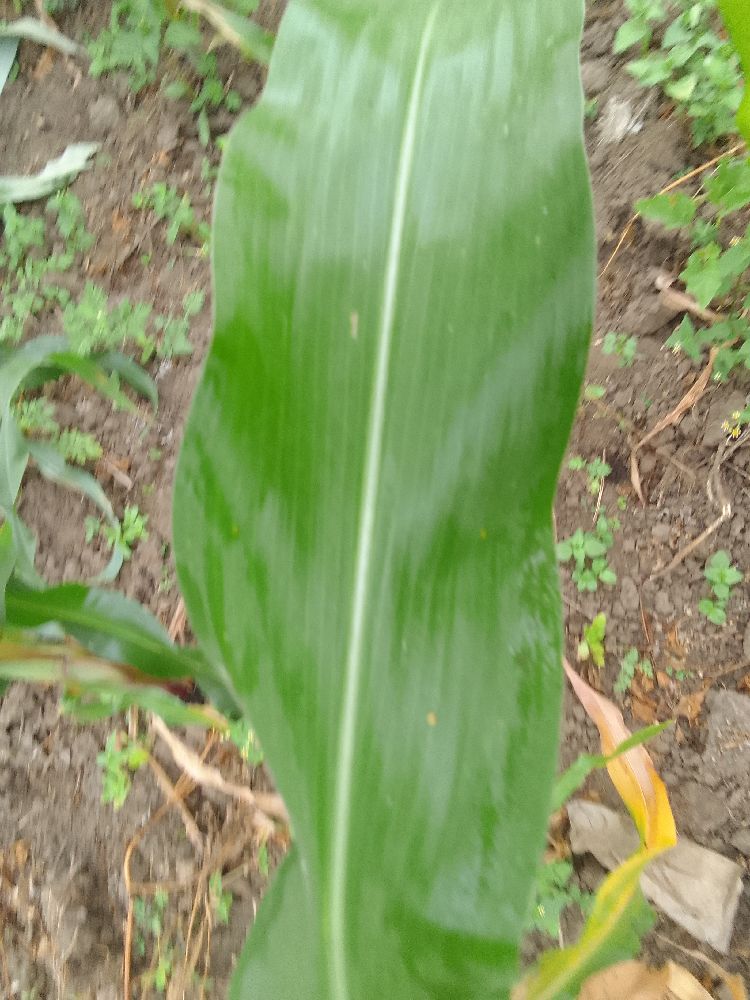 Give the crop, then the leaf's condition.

maize, healthy
